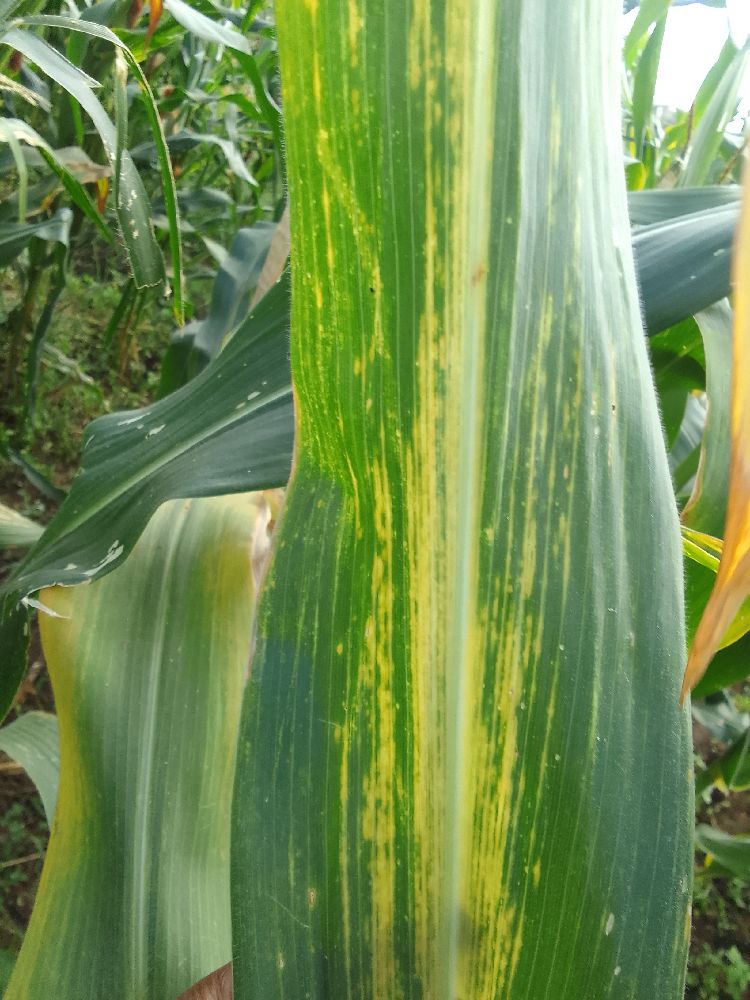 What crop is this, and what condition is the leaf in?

maize, maize lethal necrosis
